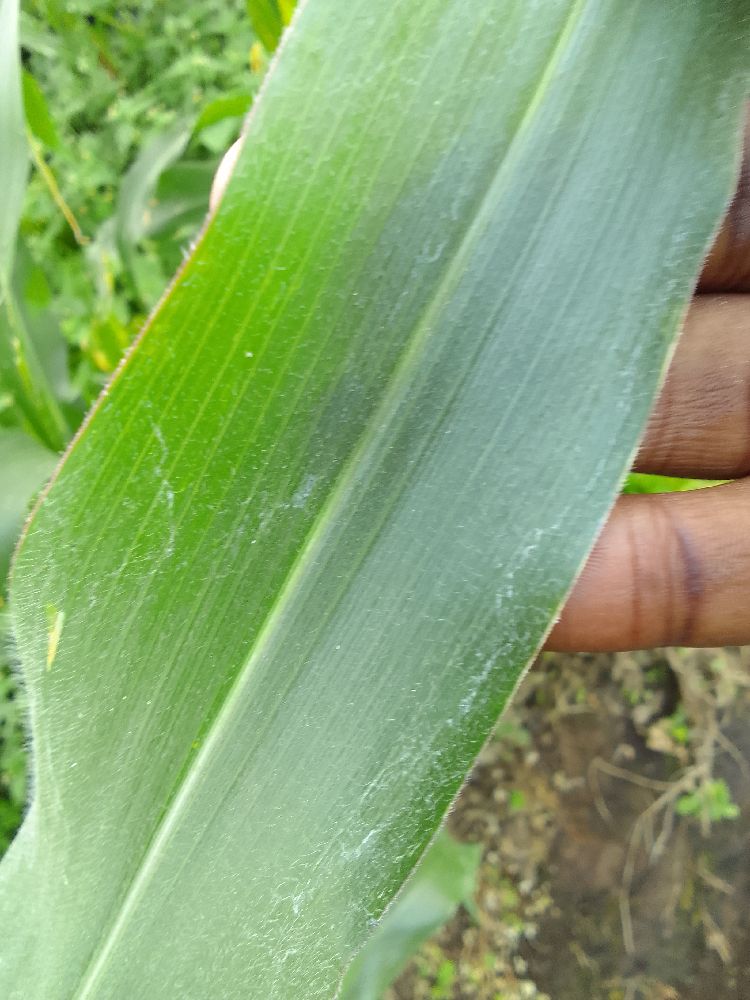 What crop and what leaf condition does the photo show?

maize, healthy
